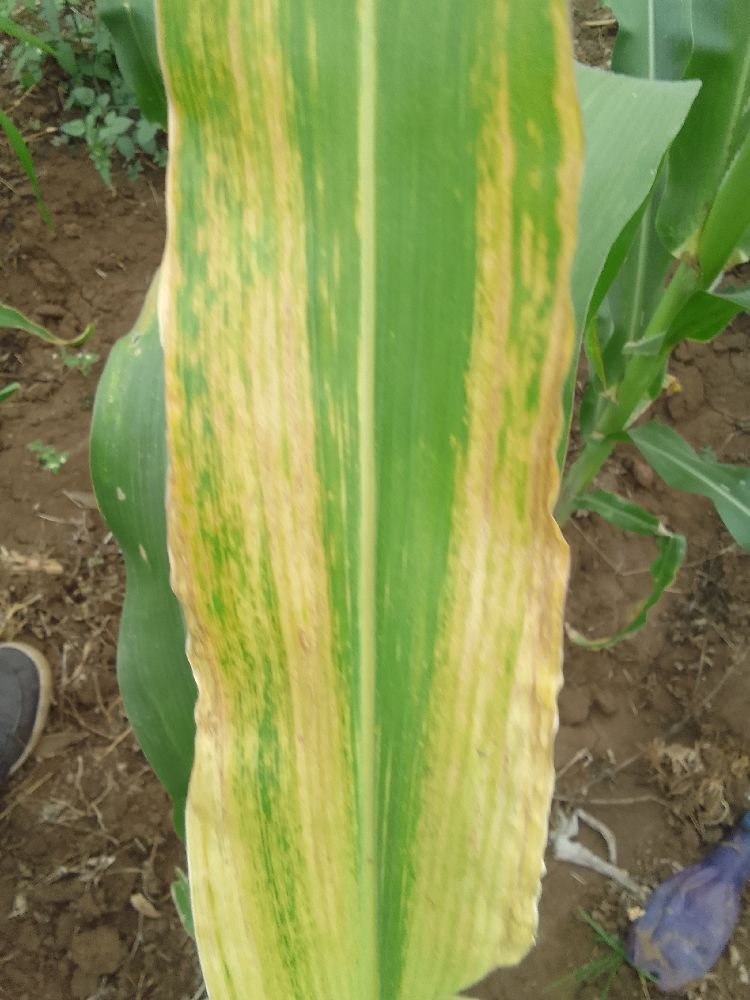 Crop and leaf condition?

maize, maize lethal necrosis
